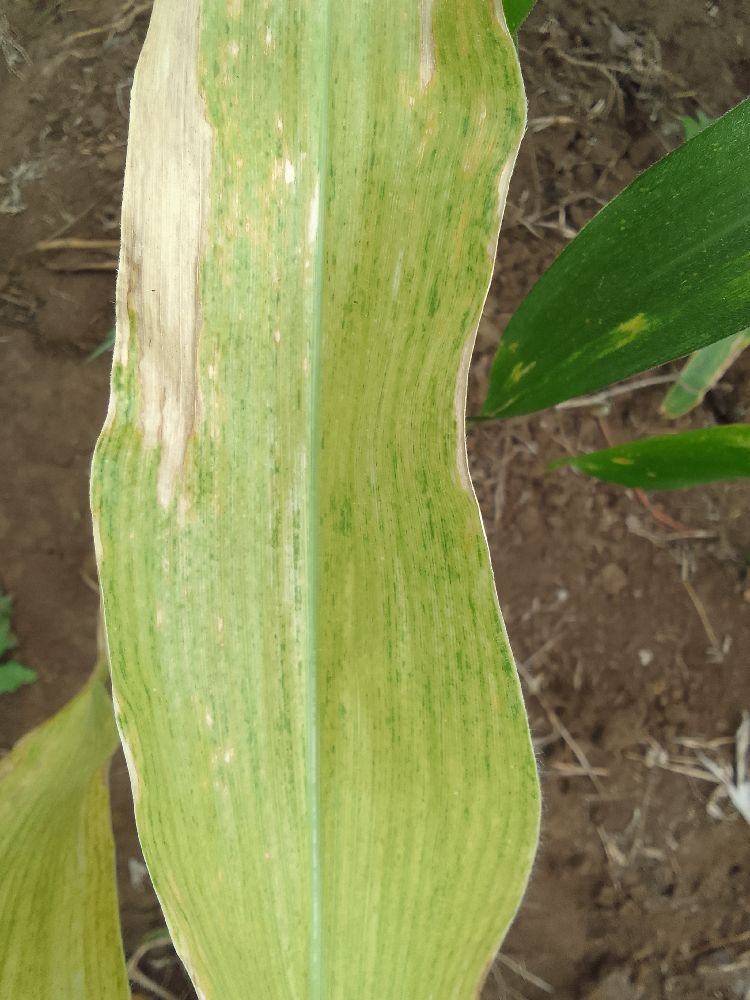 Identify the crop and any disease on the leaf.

maize, maize lethal necrosis
